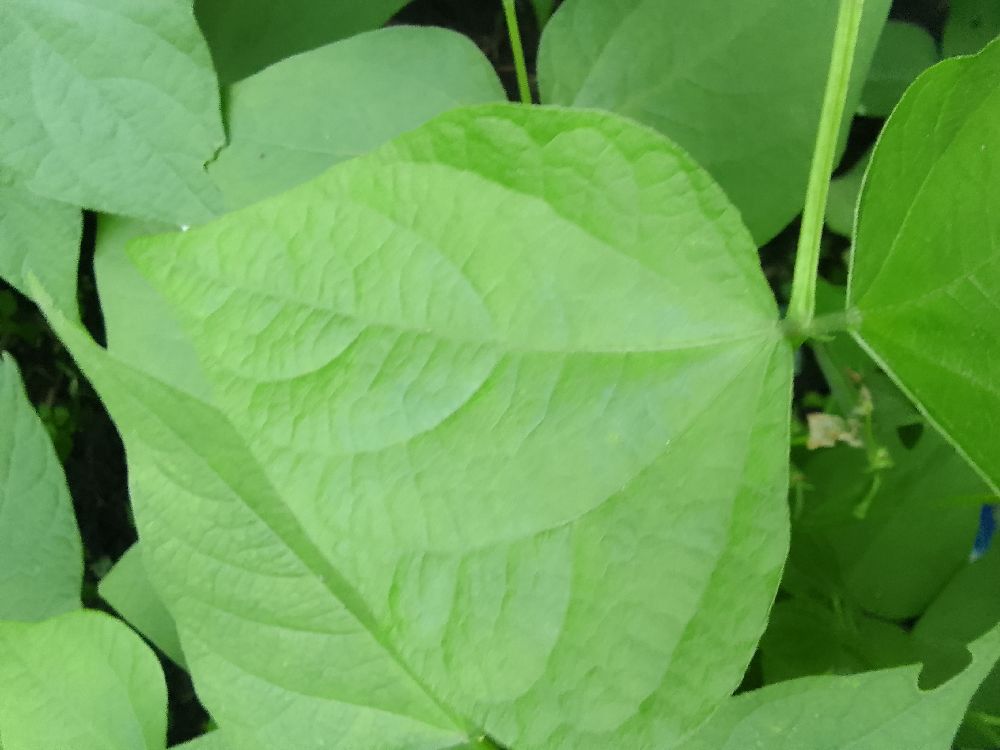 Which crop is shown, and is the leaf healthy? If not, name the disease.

common bean, healthy
